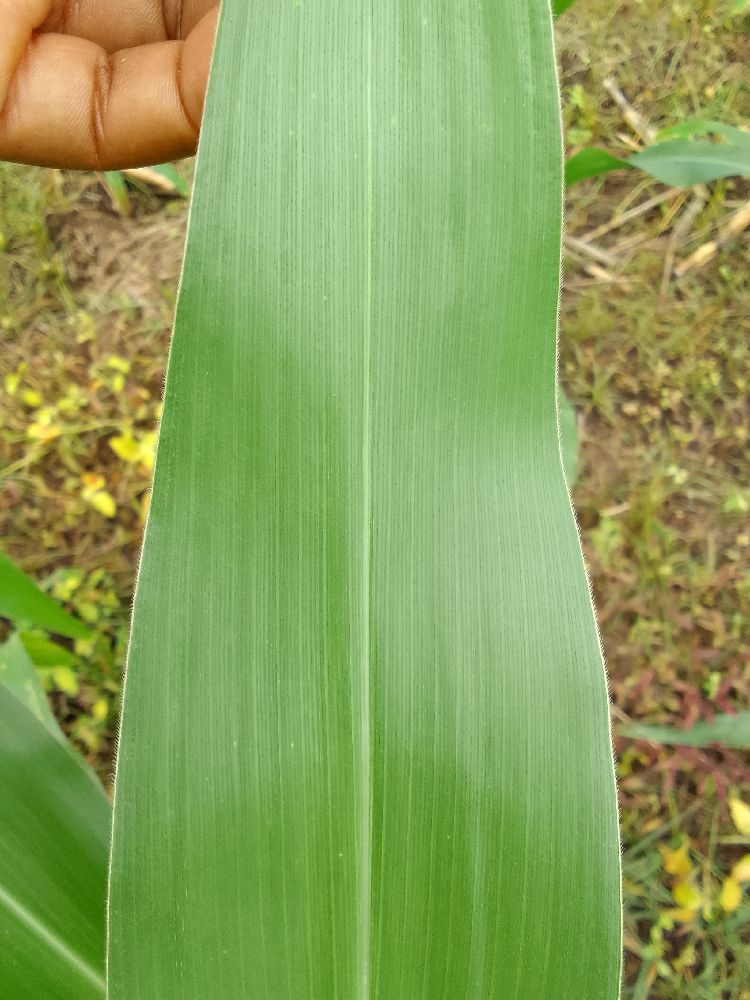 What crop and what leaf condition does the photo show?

maize, healthy
